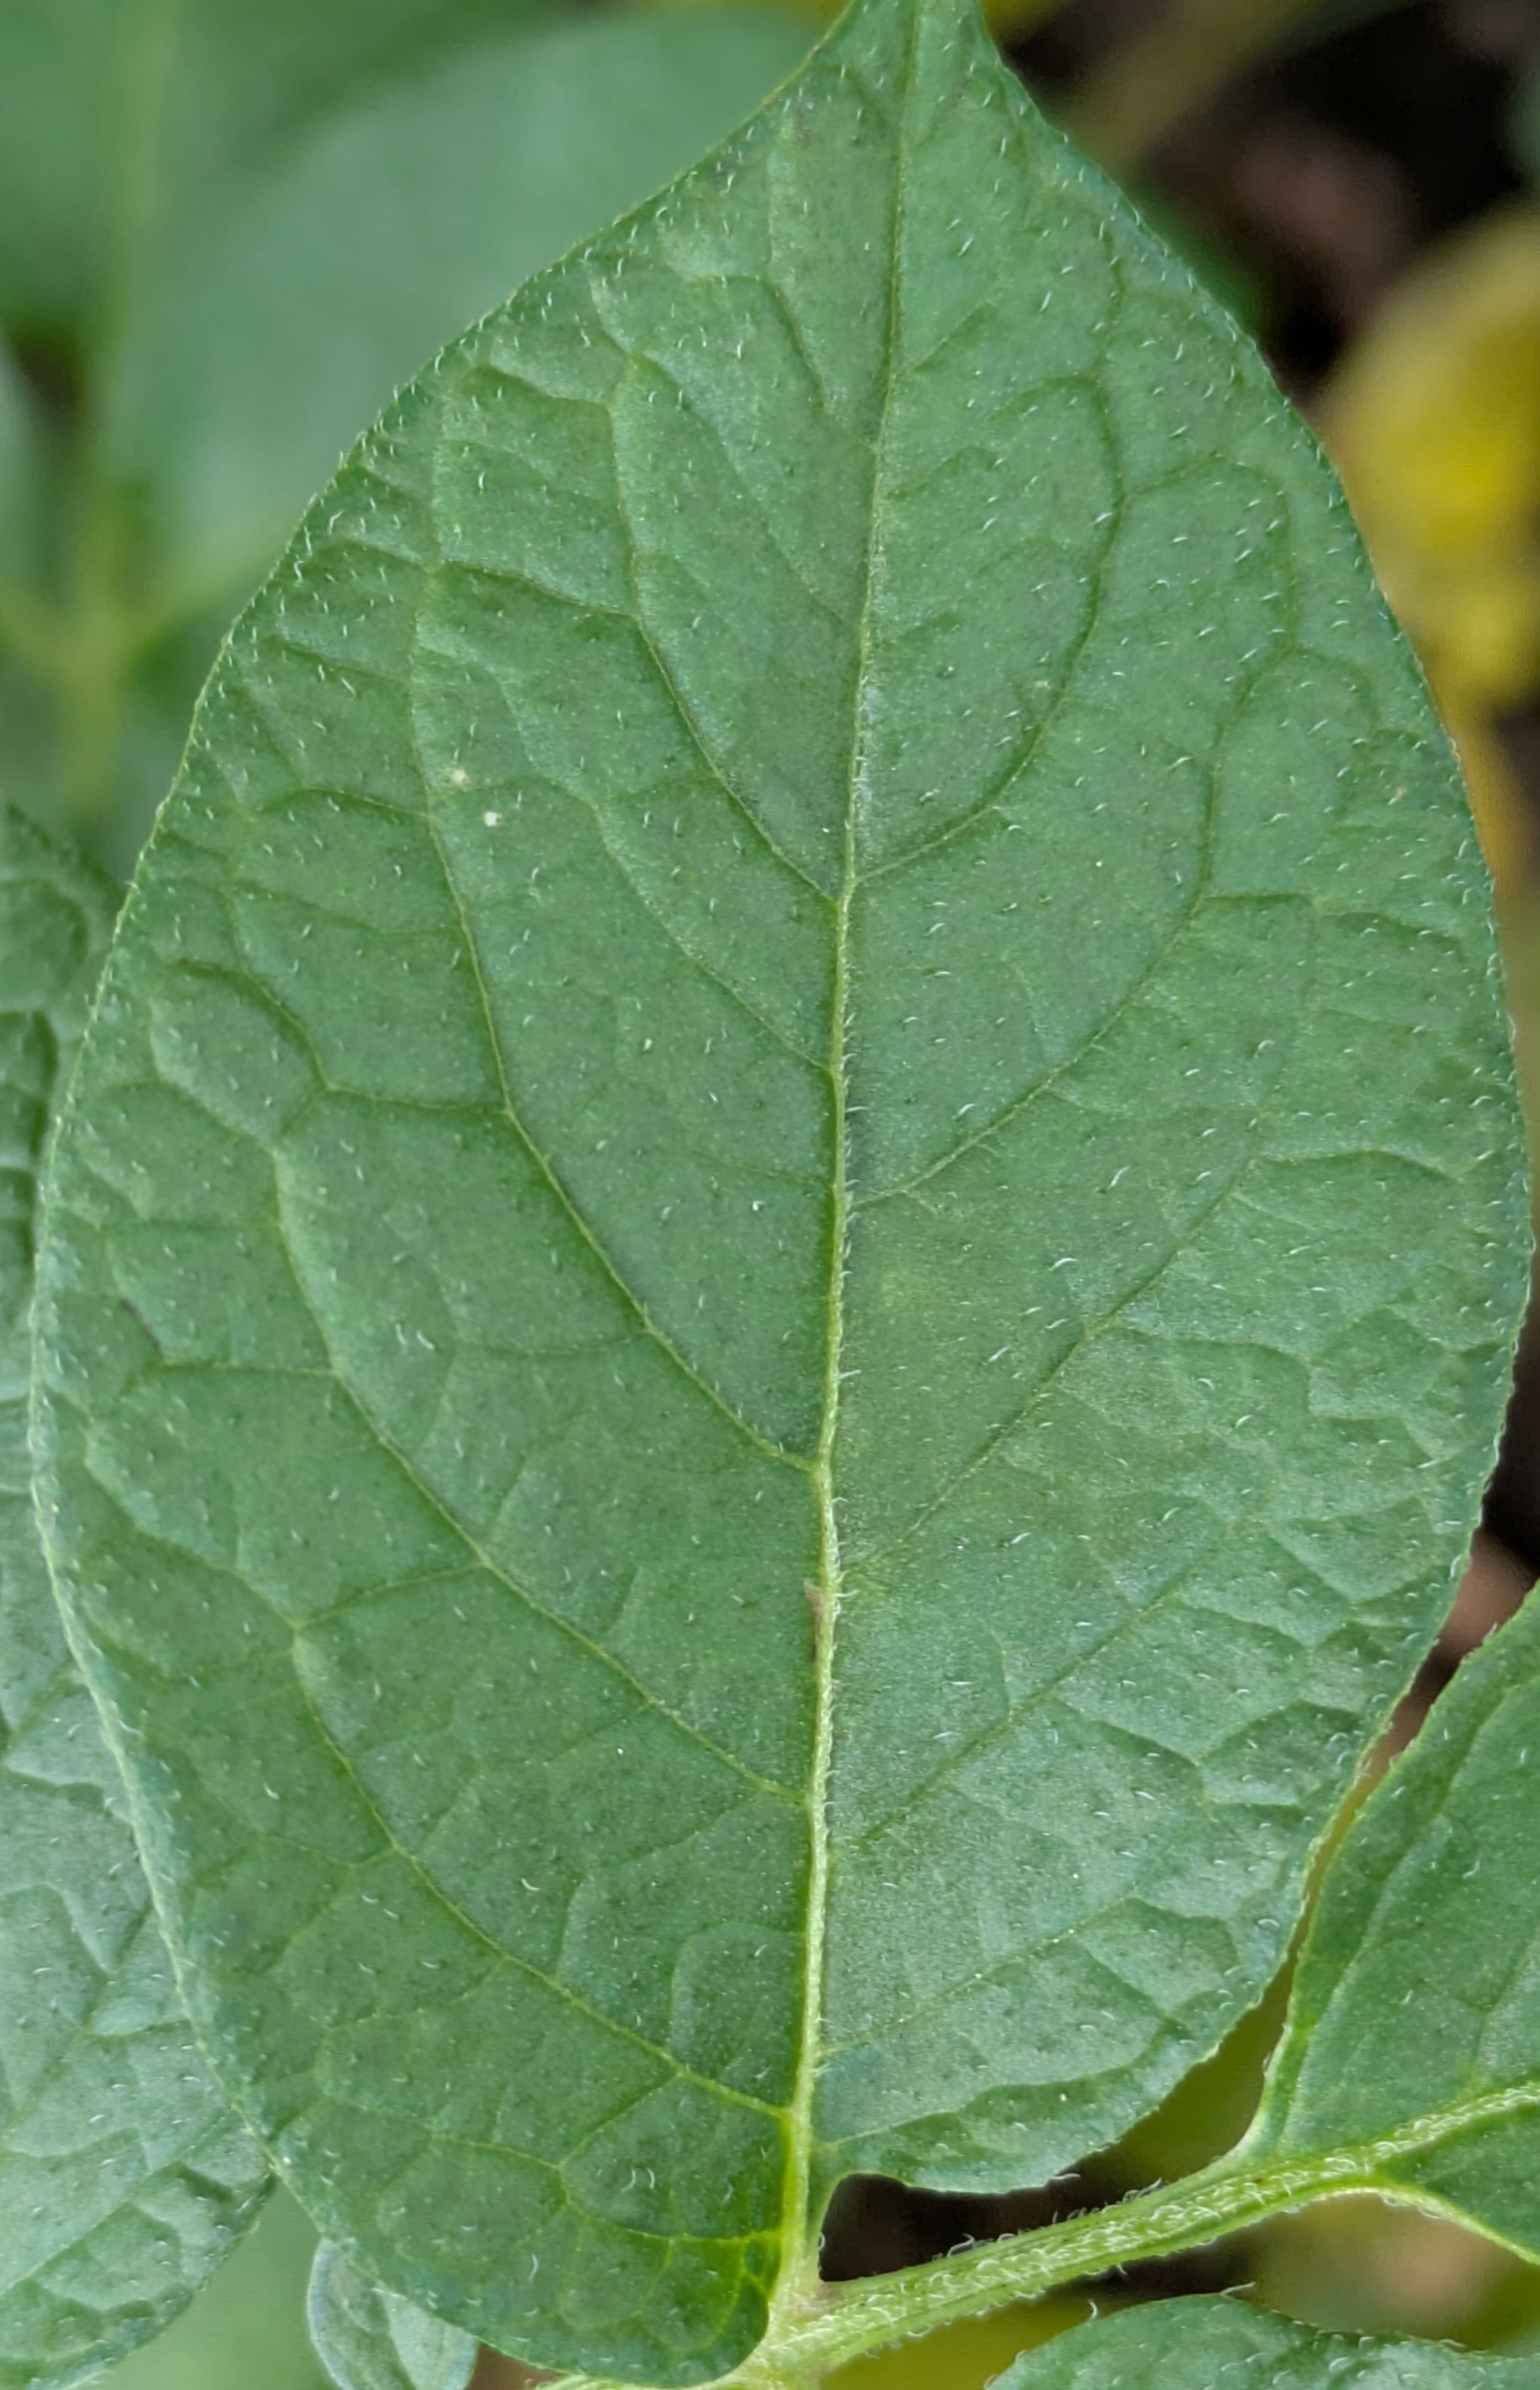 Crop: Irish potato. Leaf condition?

healthy
